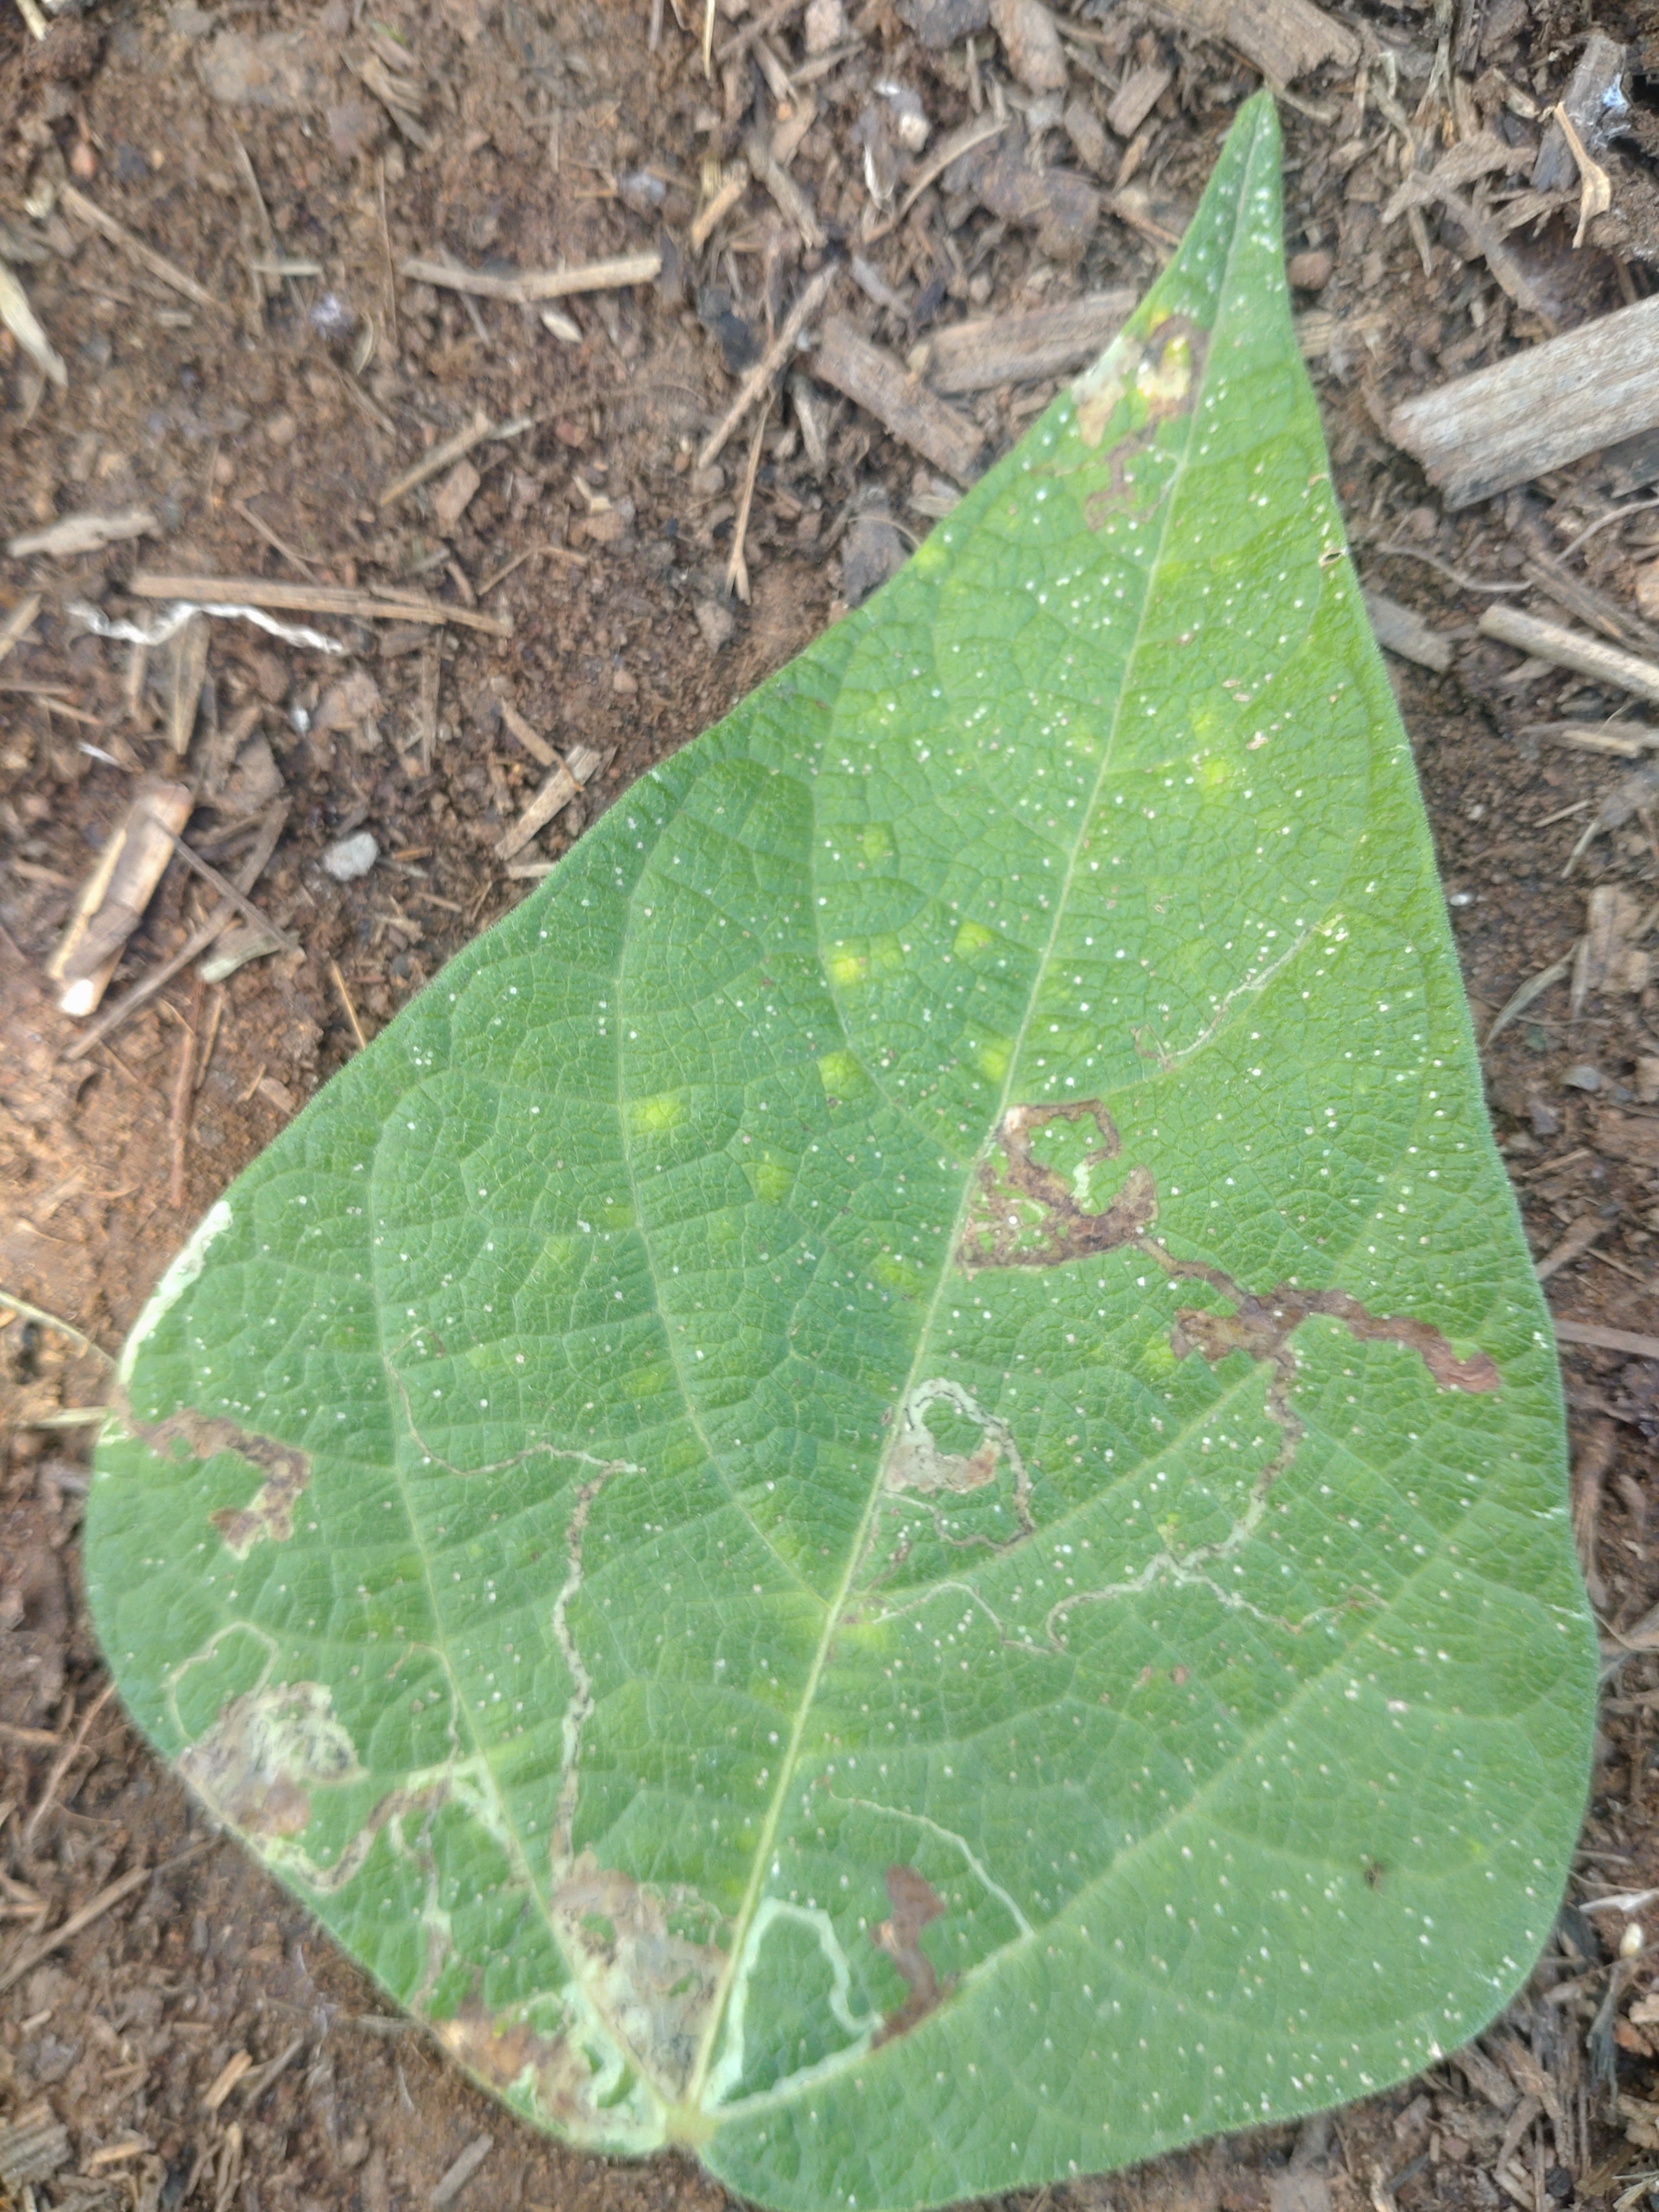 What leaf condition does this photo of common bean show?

anthracnose
